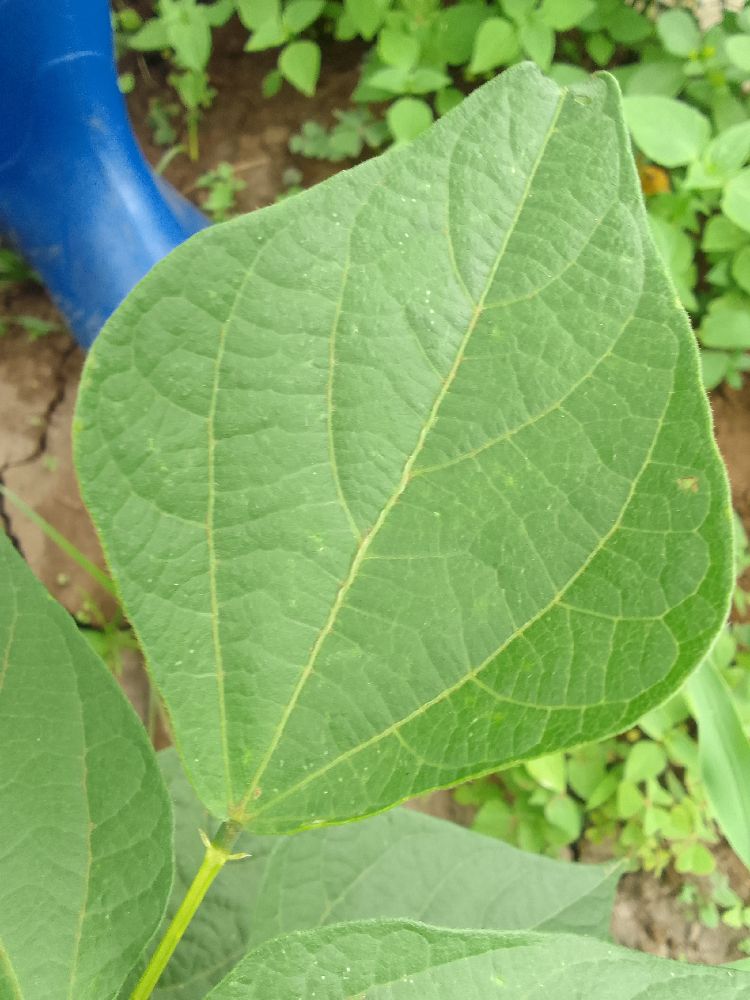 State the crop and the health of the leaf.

common bean, healthy
